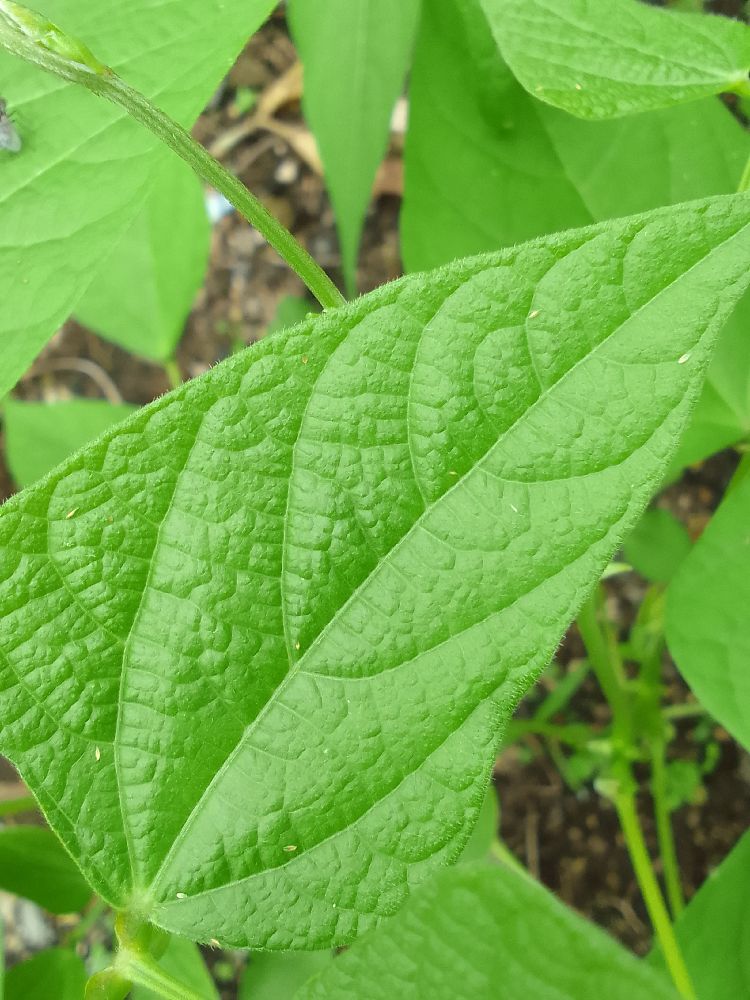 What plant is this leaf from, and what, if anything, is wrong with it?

common bean, healthy
